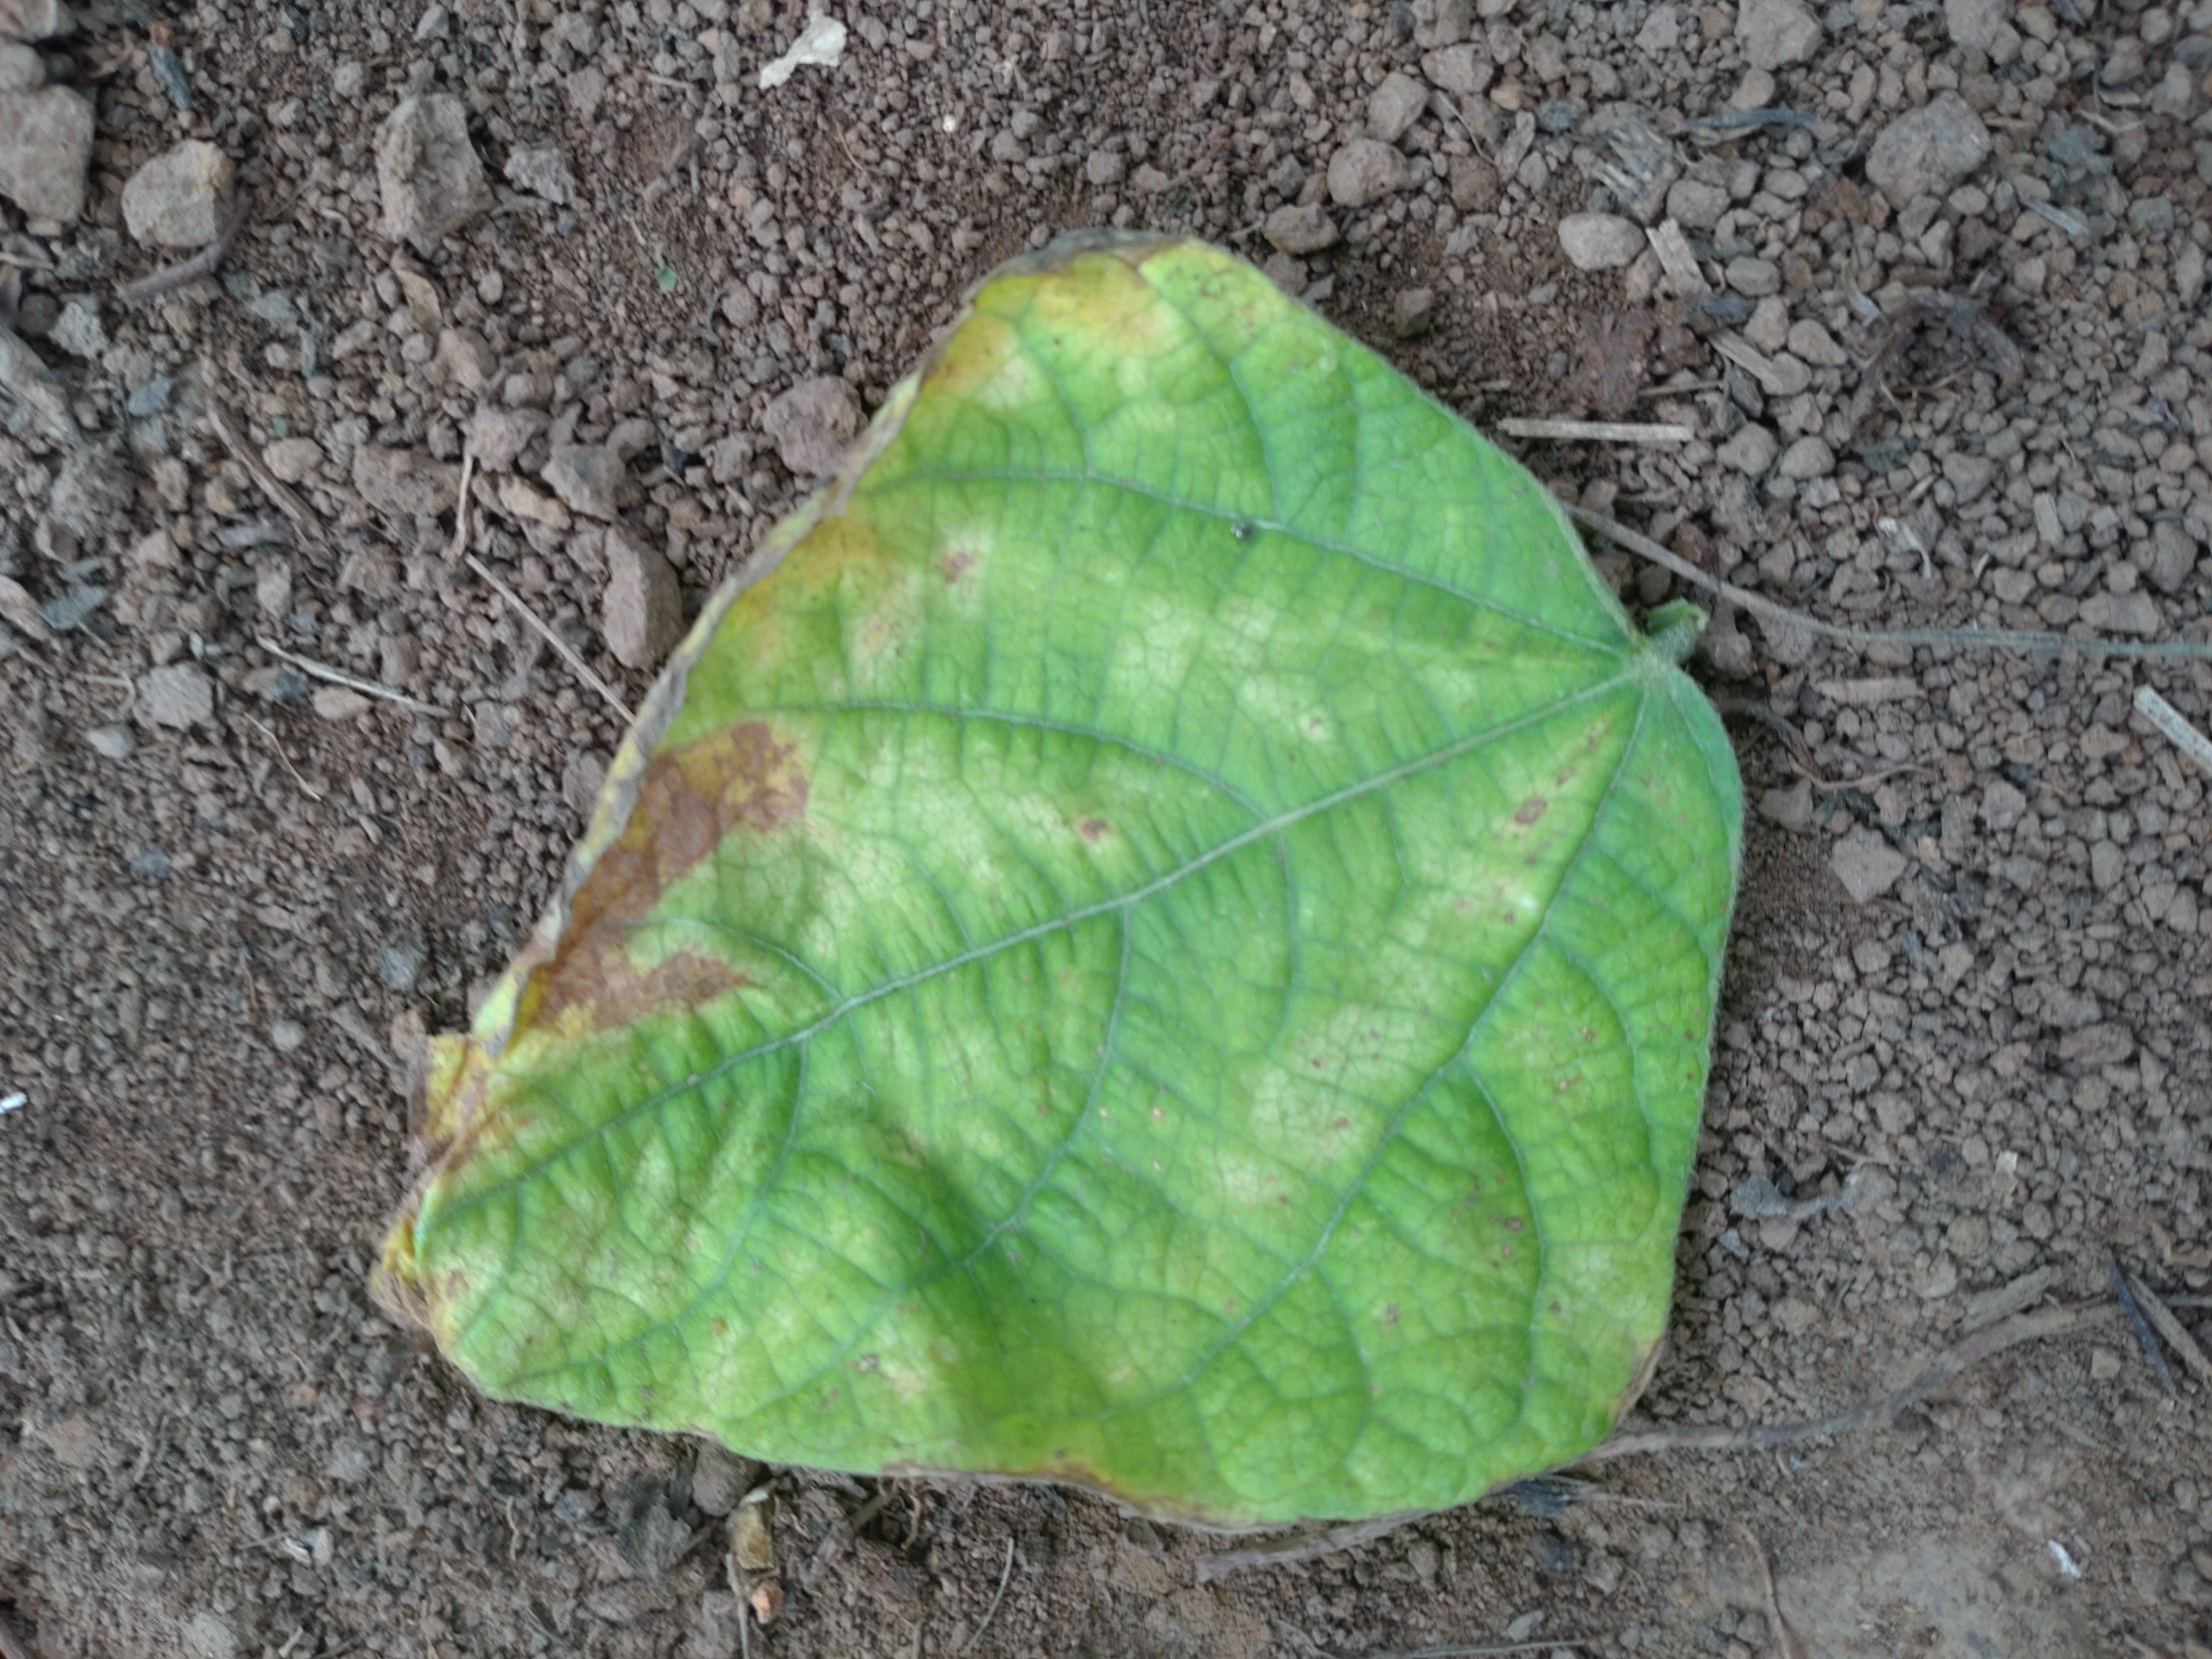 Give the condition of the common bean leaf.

anthracnose
